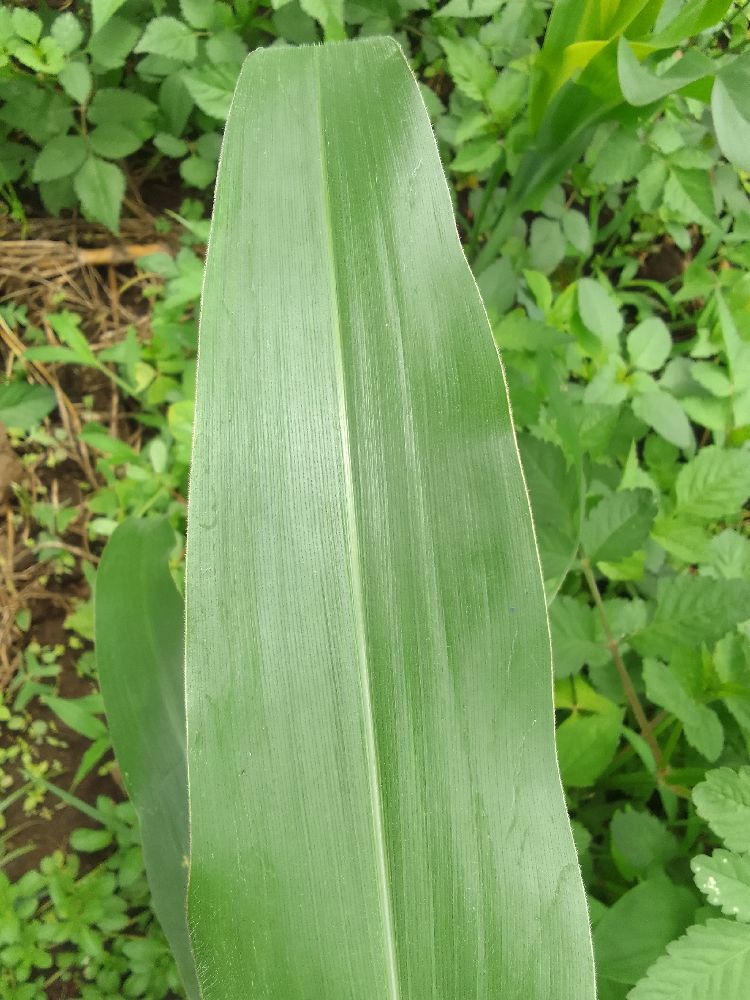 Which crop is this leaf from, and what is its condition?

maize, healthy
